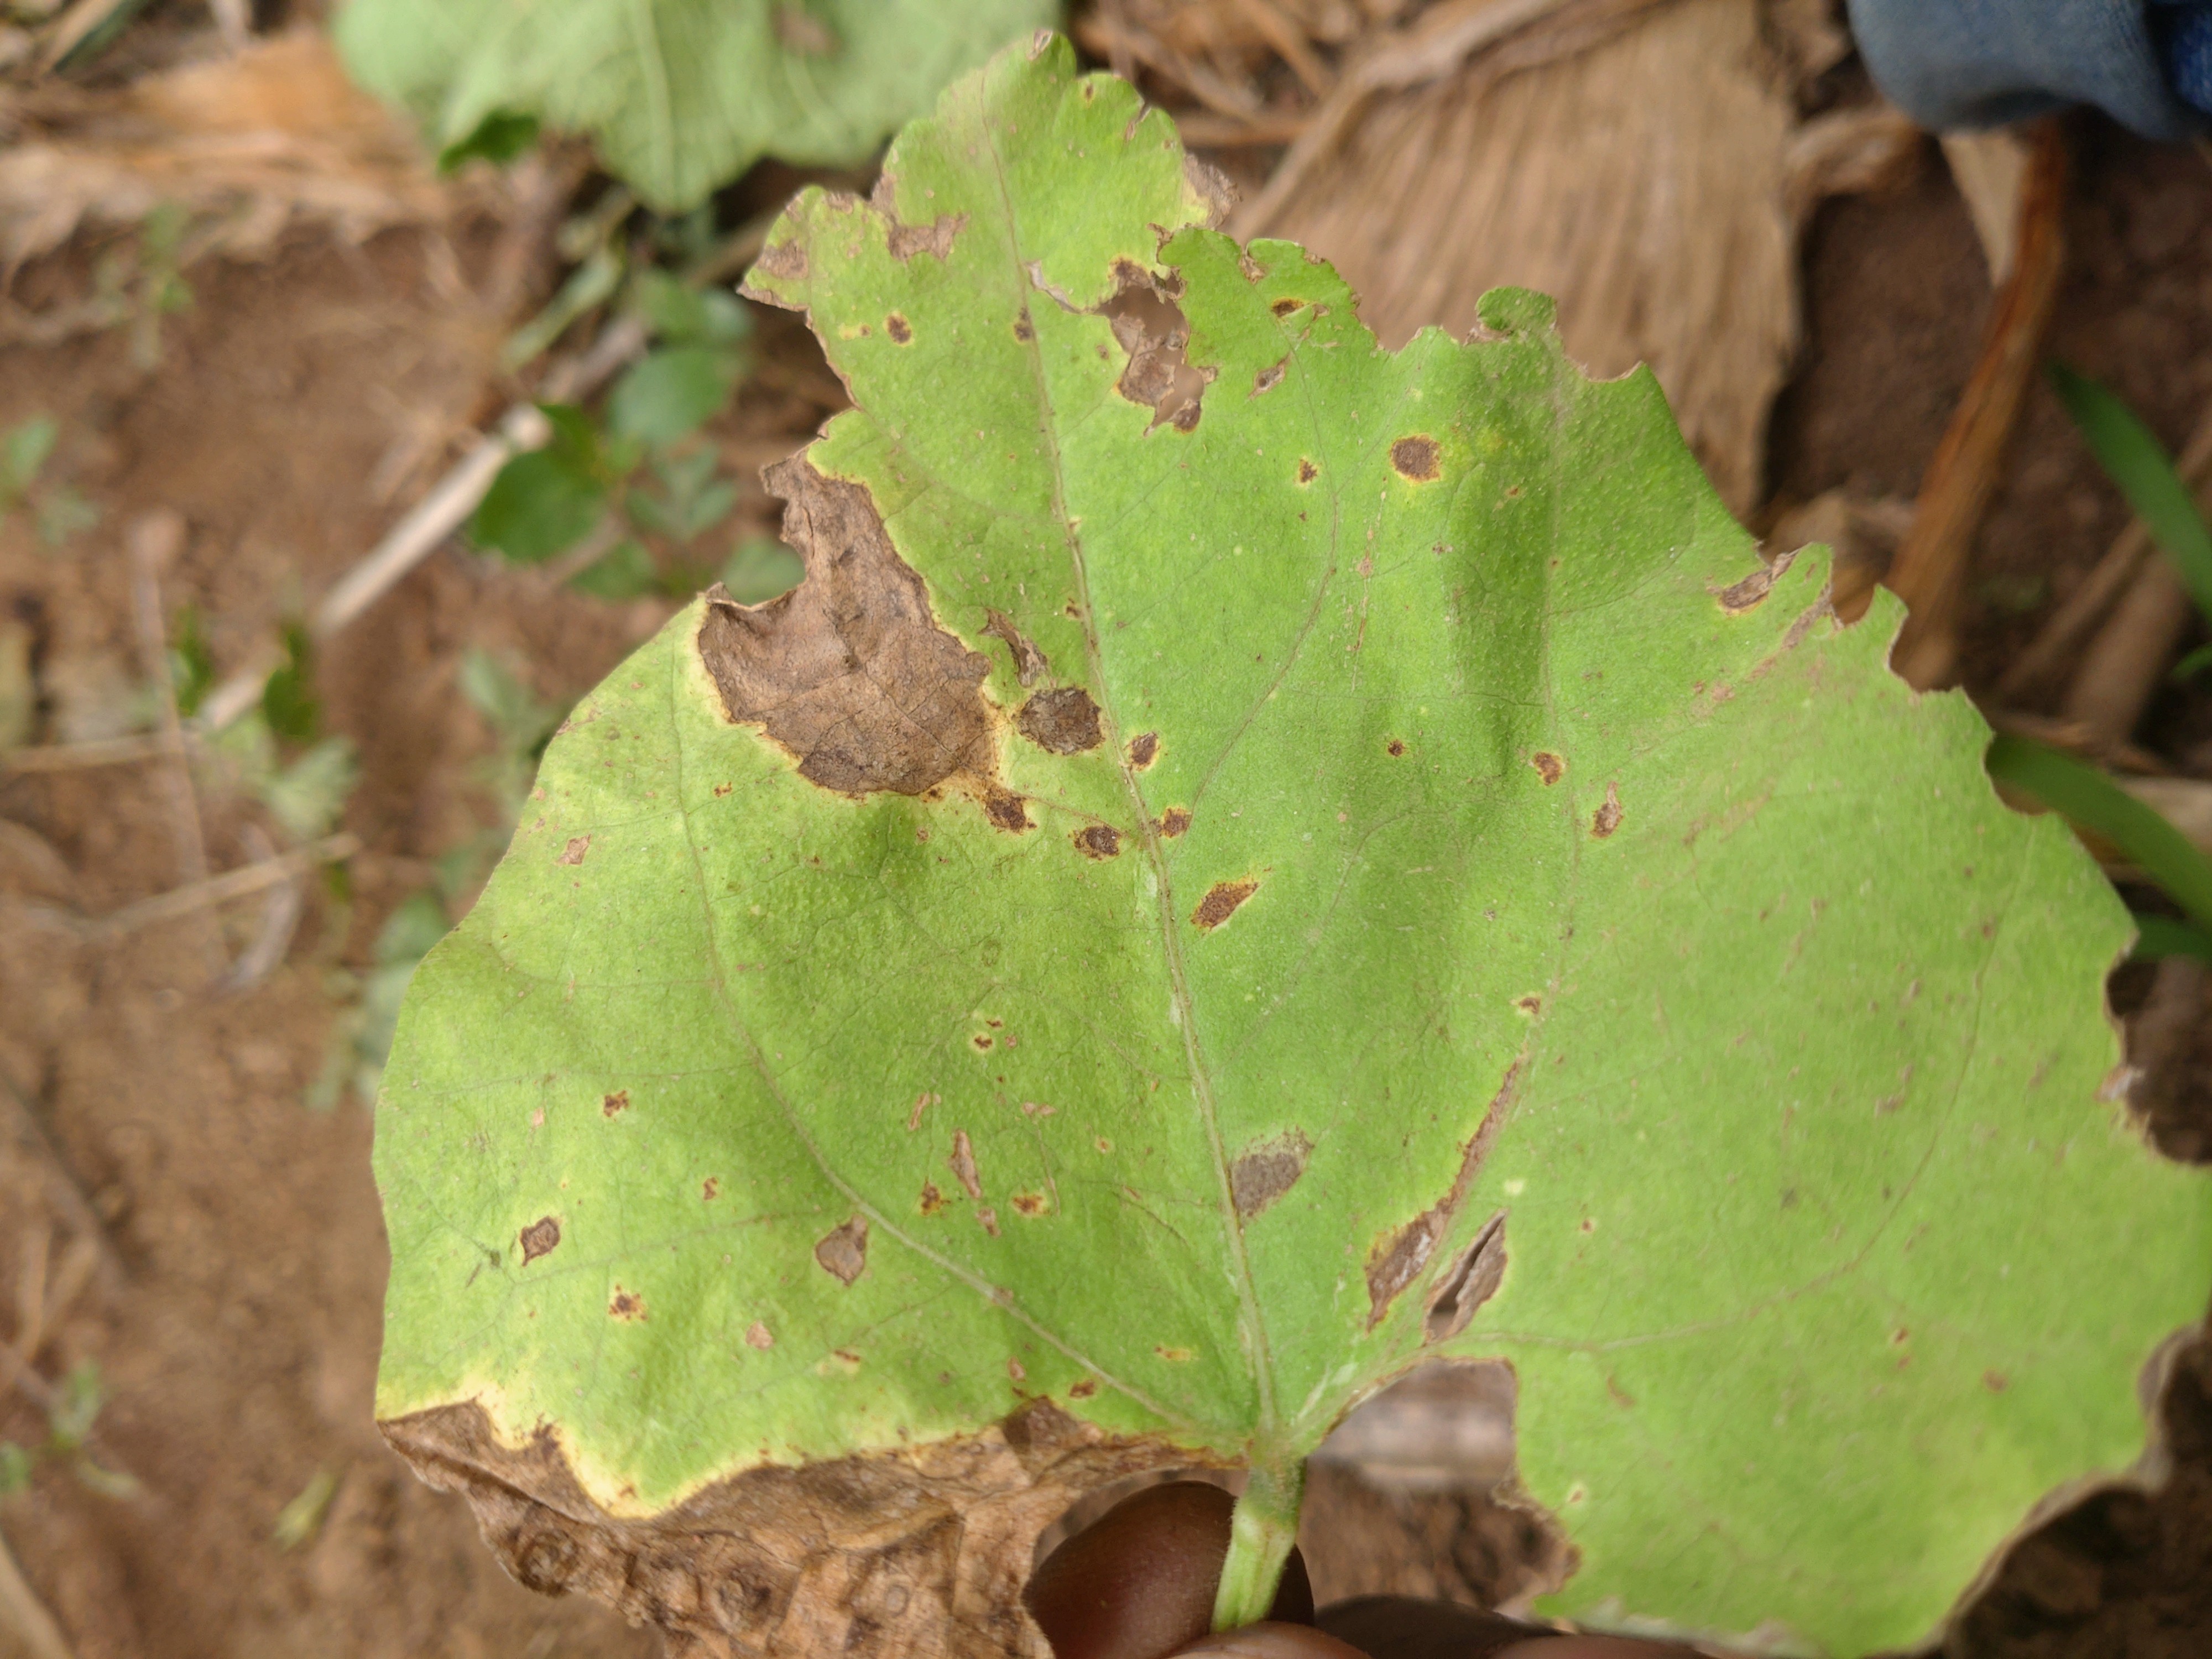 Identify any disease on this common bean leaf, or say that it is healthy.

anthracnose
